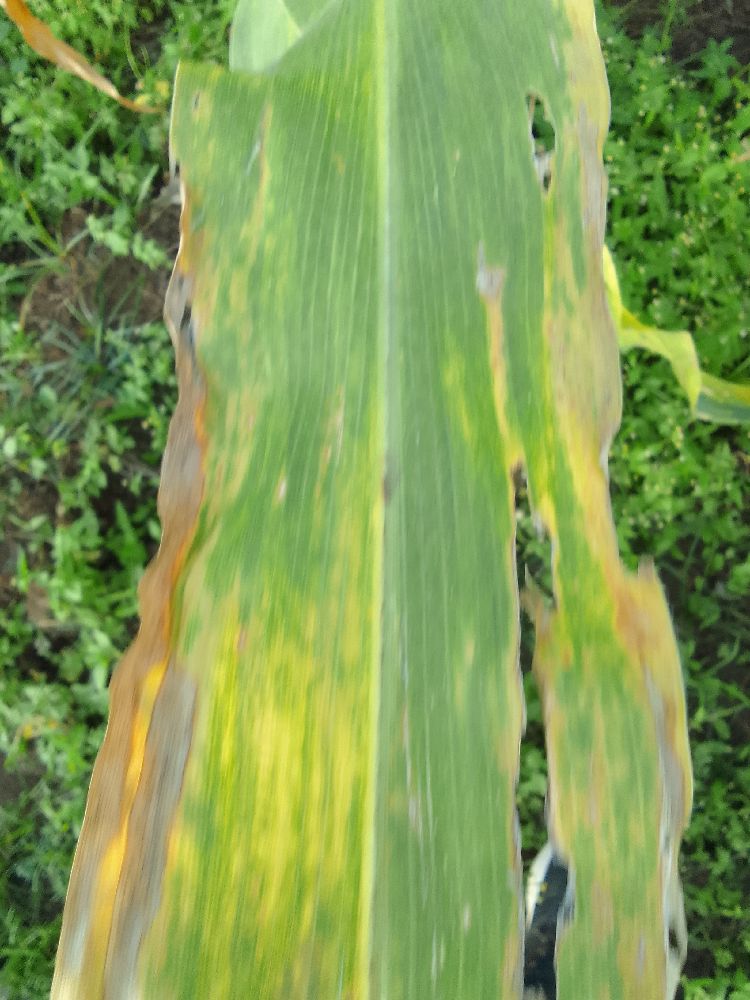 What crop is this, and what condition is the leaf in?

maize, maize lethal necrosis
